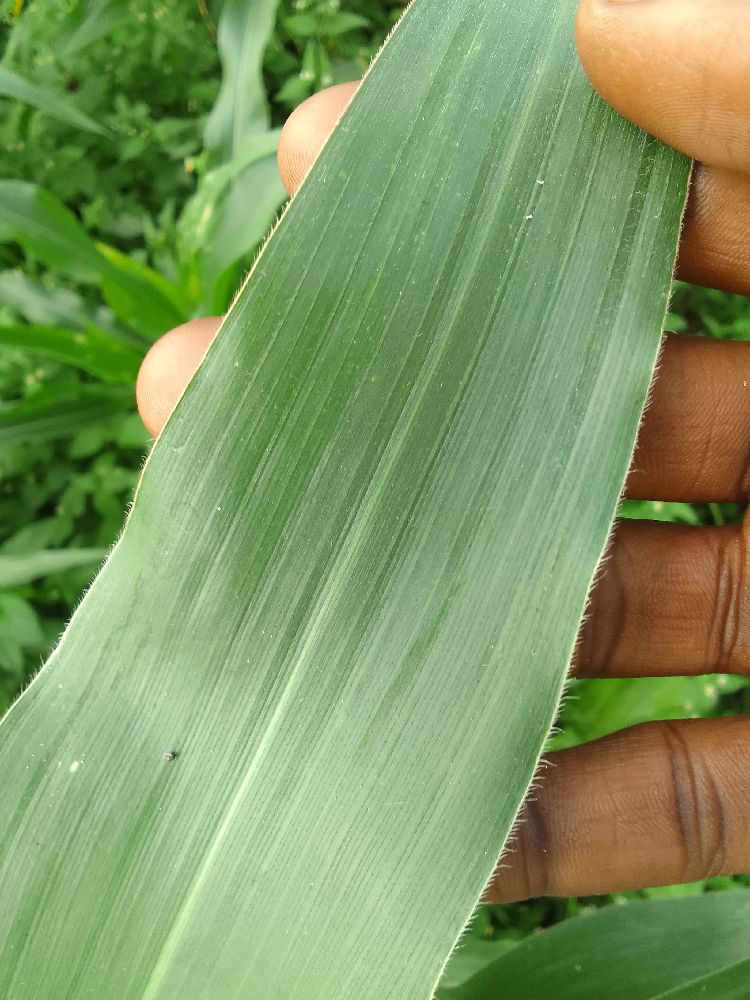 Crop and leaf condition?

maize, healthy
